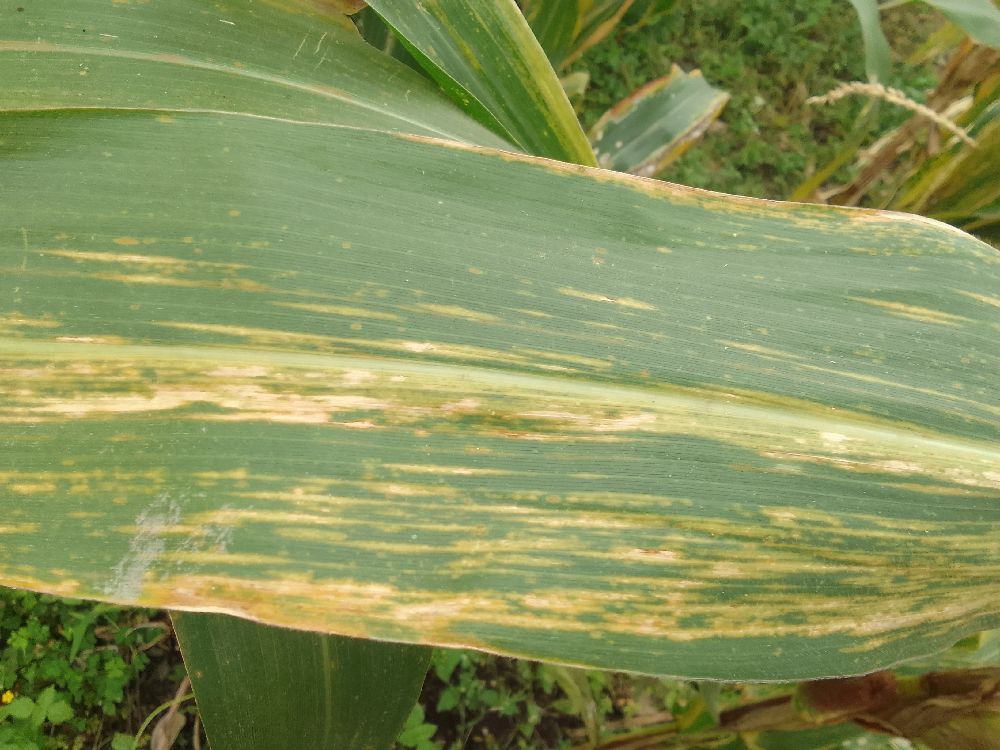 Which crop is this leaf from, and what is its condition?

maize, maize lethal necrosis
